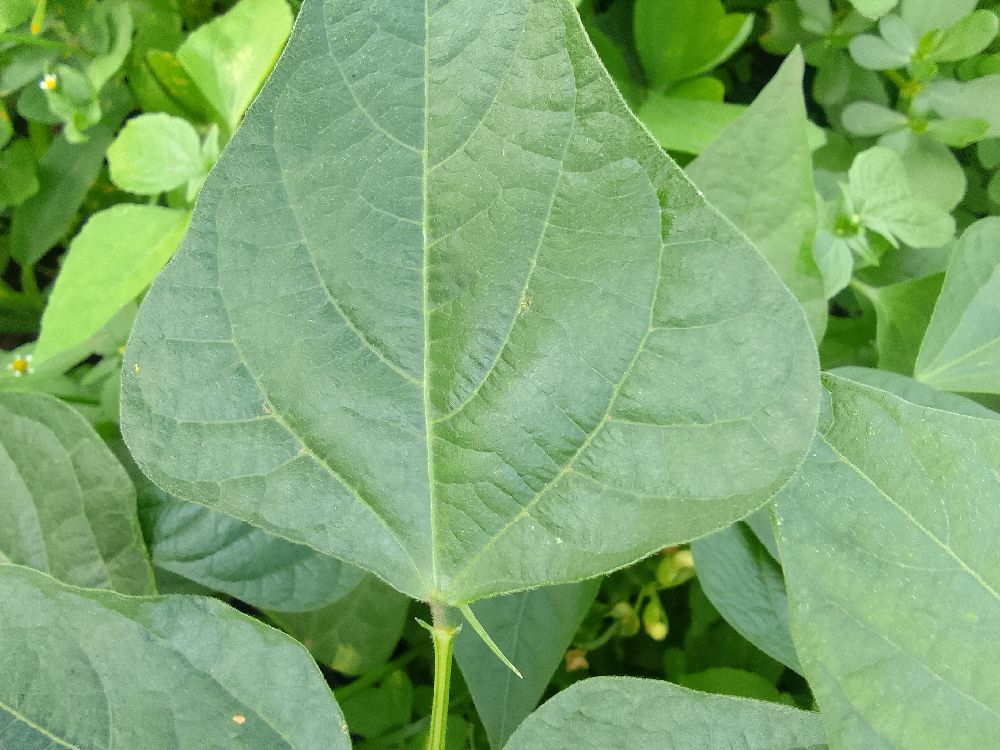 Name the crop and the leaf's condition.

common bean, healthy
